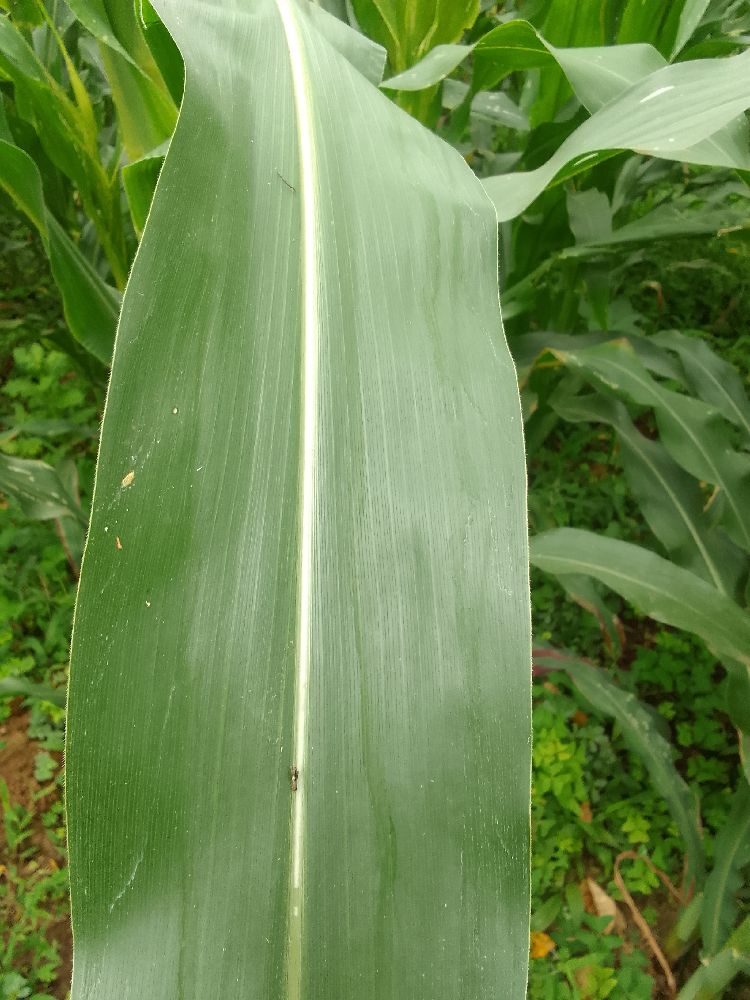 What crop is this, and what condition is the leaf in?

maize, healthy
